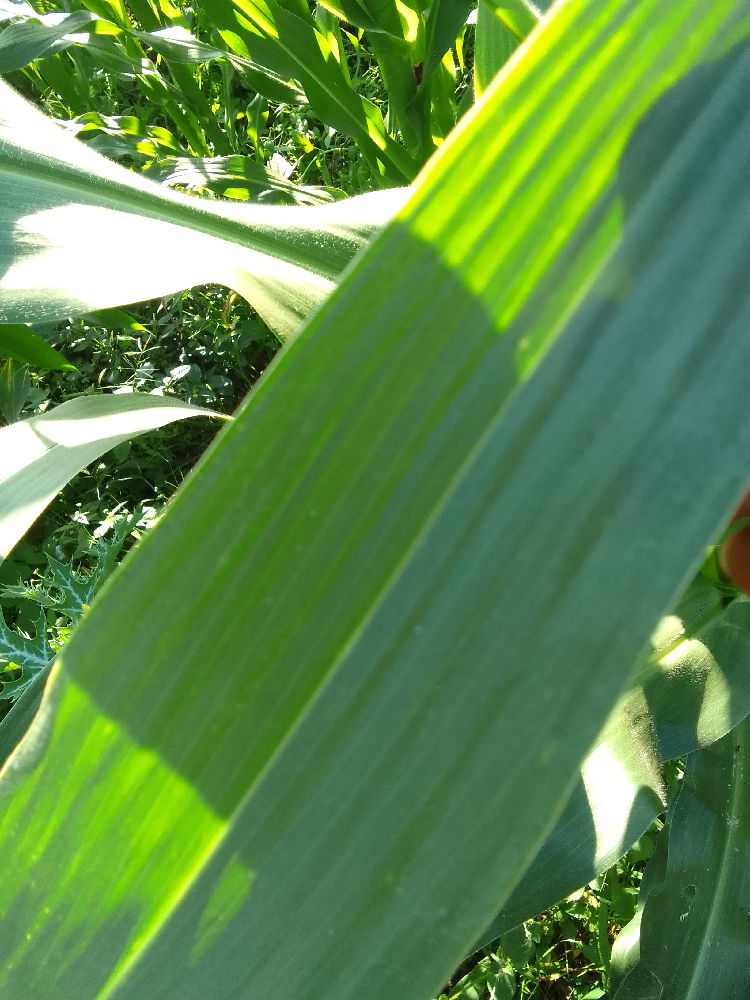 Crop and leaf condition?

maize, healthy
